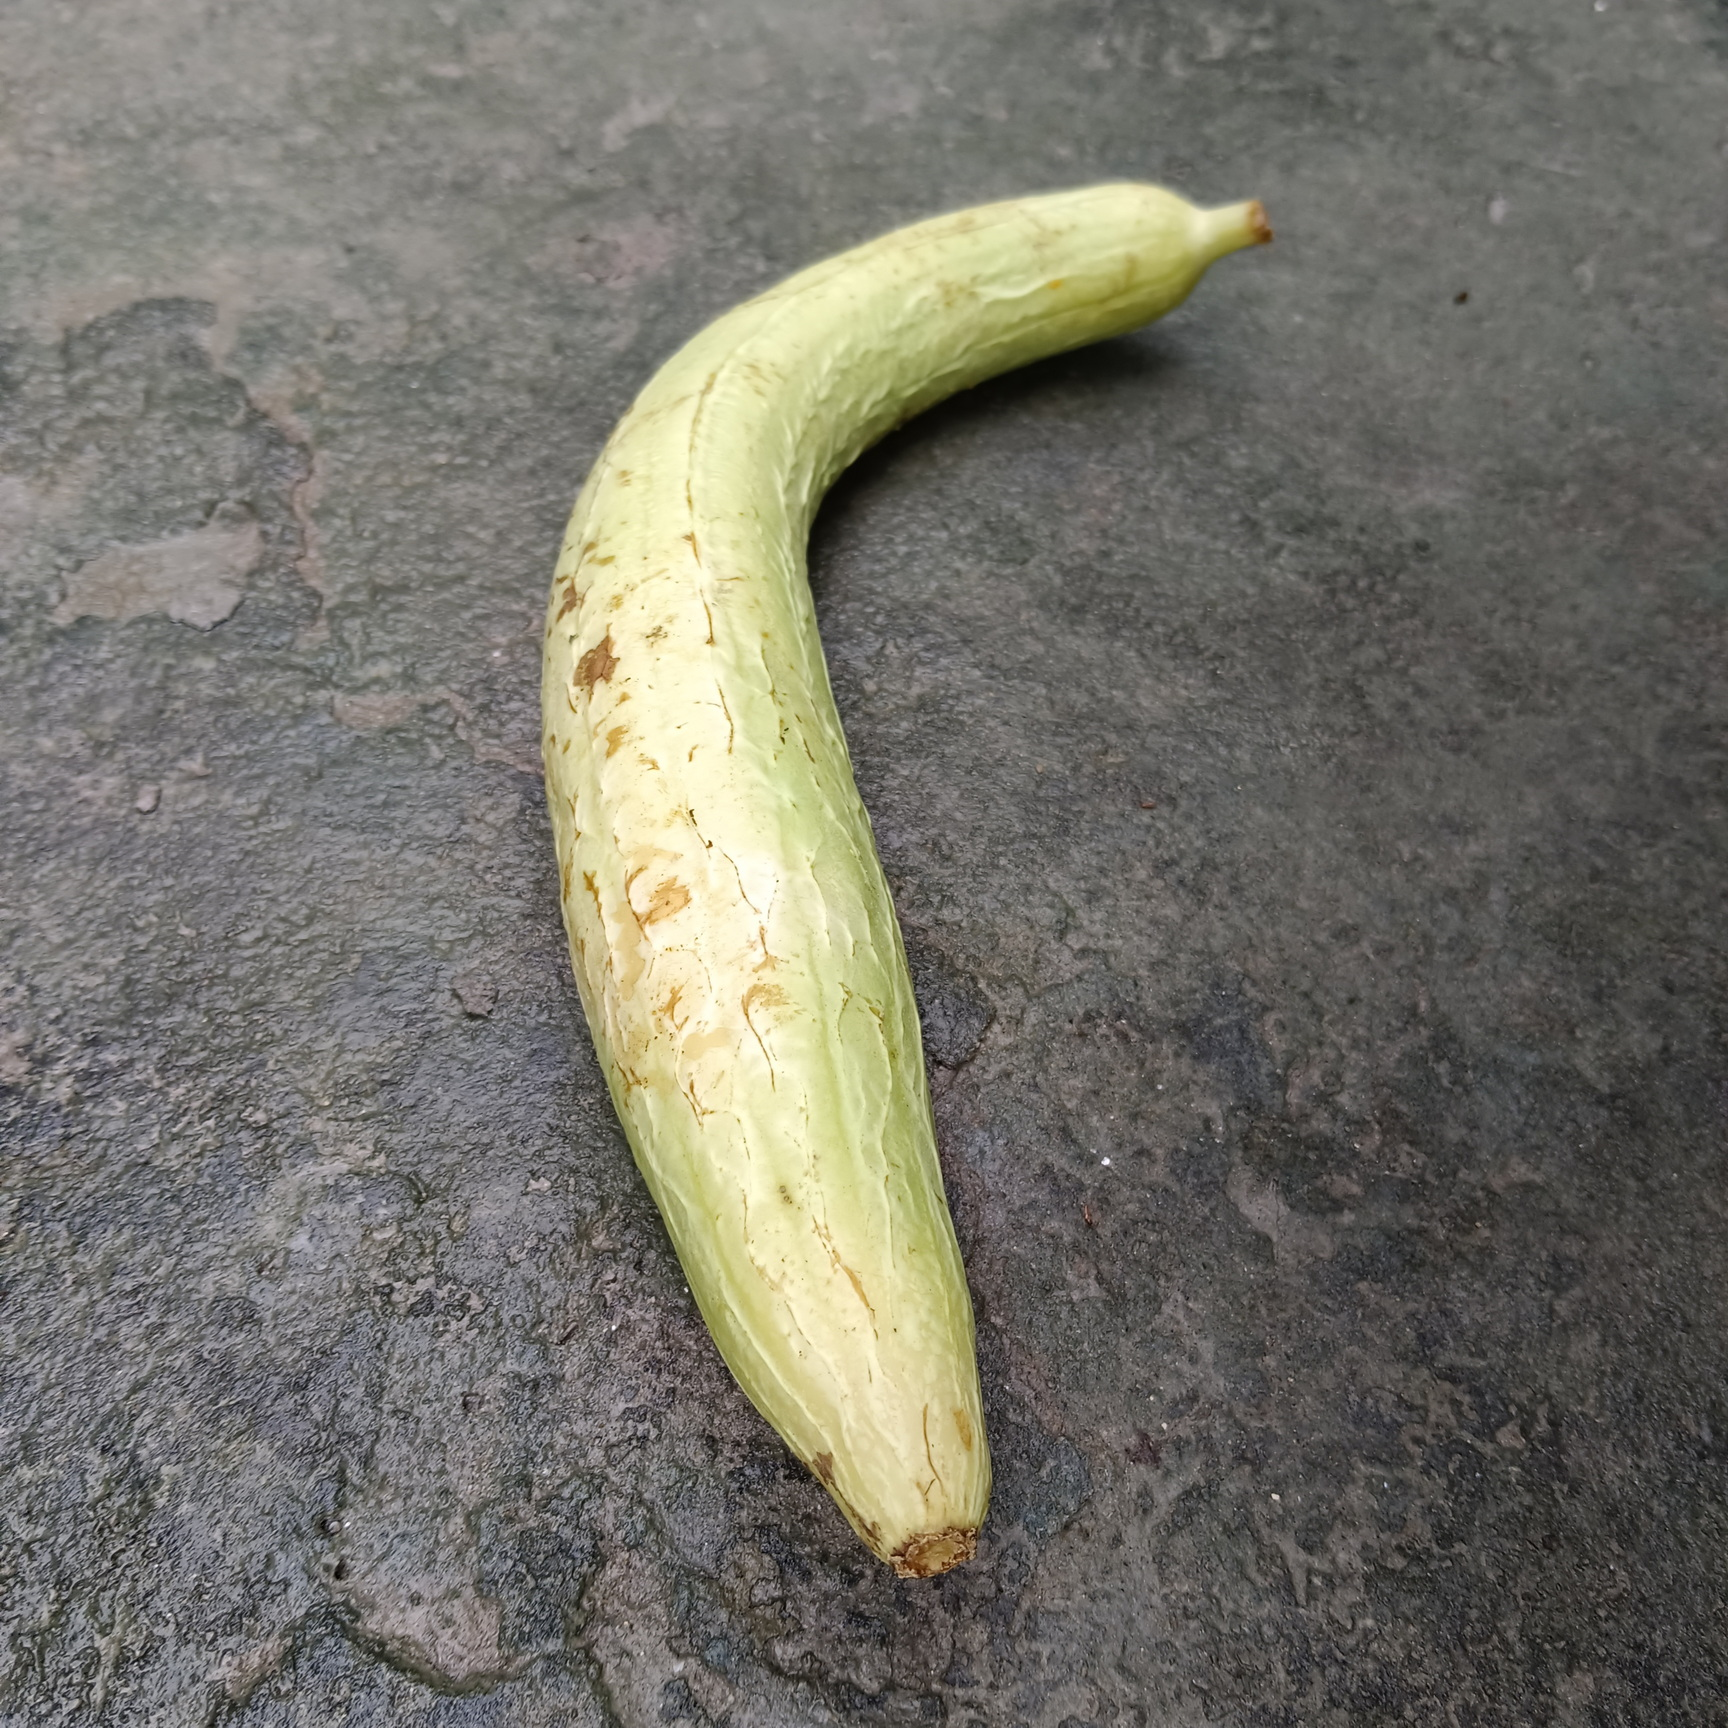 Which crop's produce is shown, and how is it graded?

luffa, fresh
